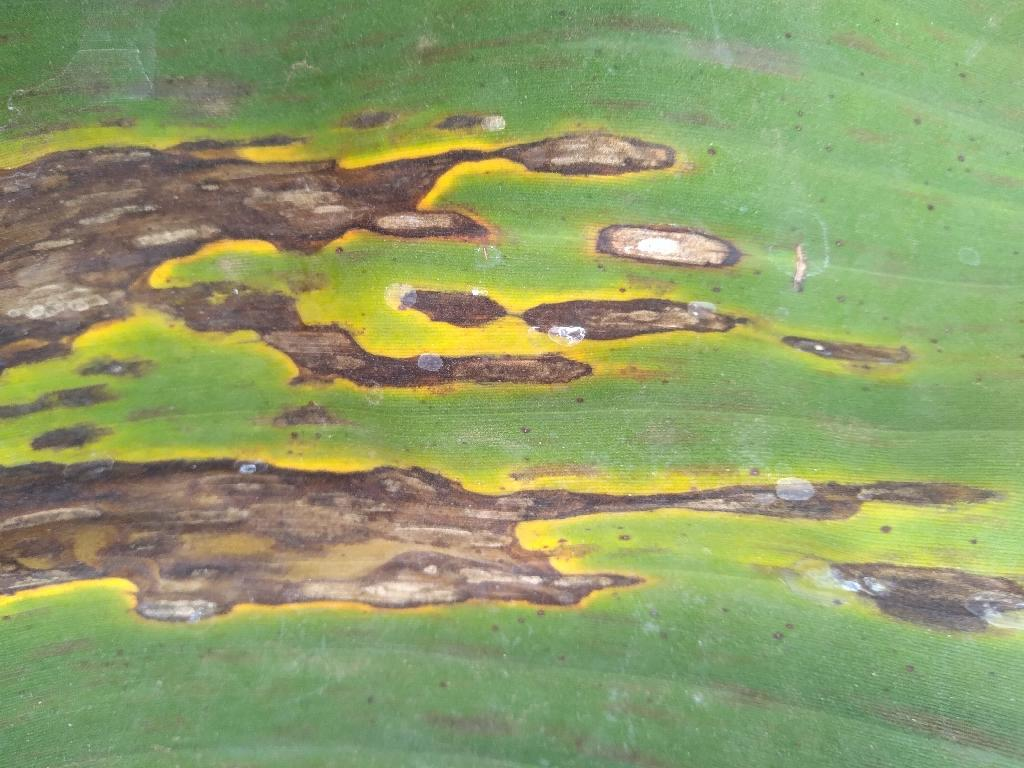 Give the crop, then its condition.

banana, black sigatoka
